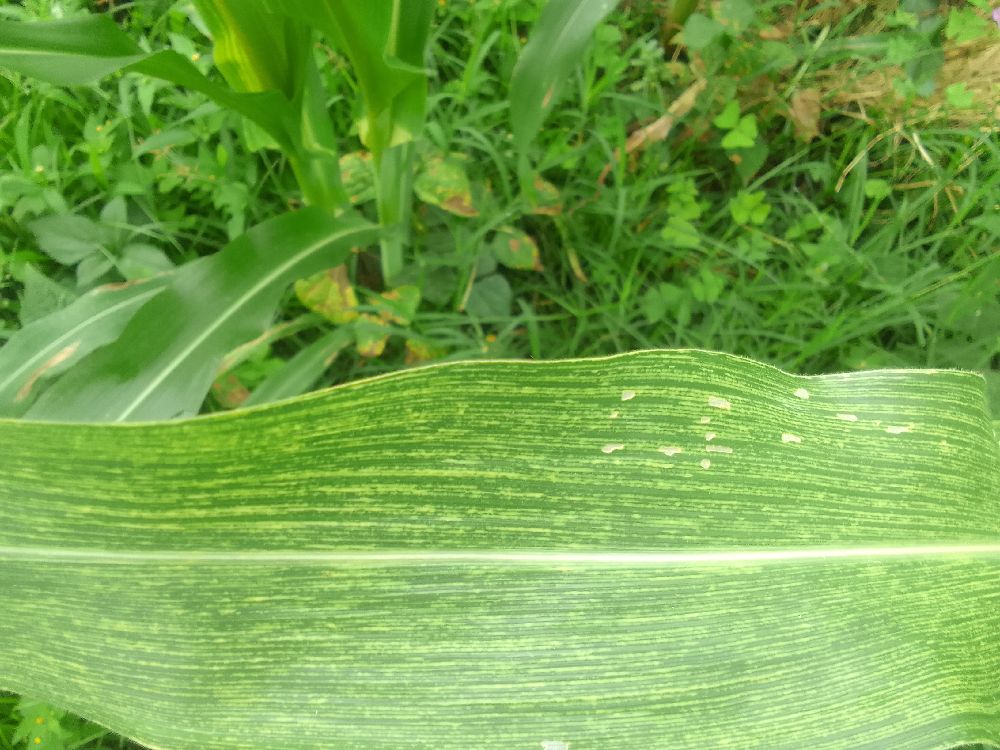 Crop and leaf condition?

maize, maize streak virus
